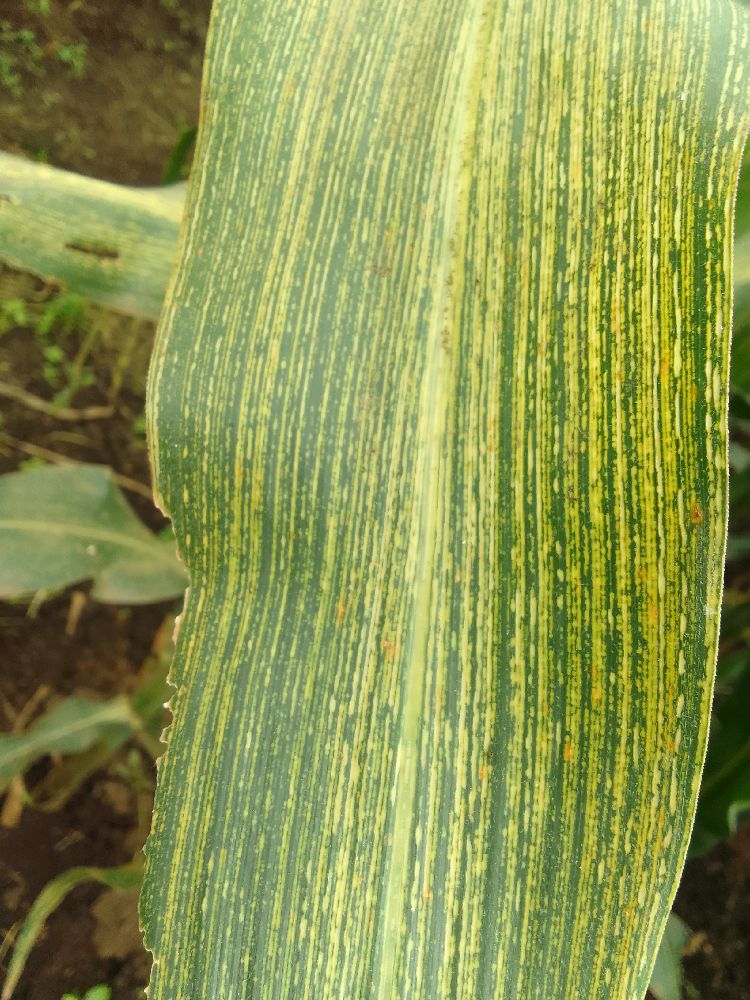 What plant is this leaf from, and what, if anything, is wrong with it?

maize, maize streak virus
